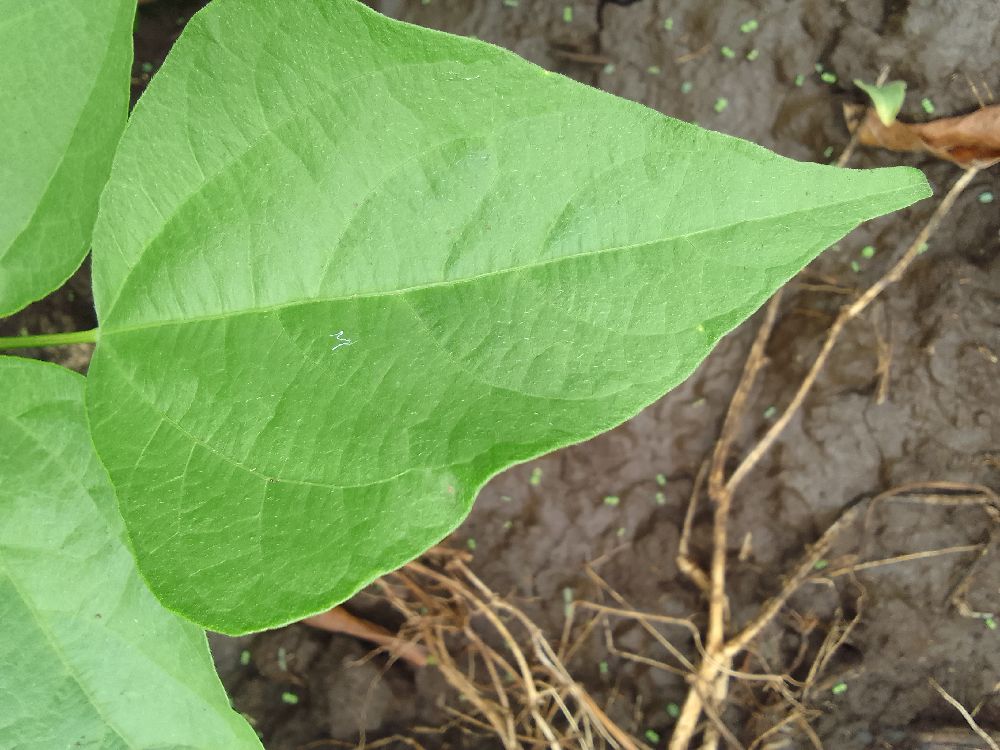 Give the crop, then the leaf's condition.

common bean, healthy
